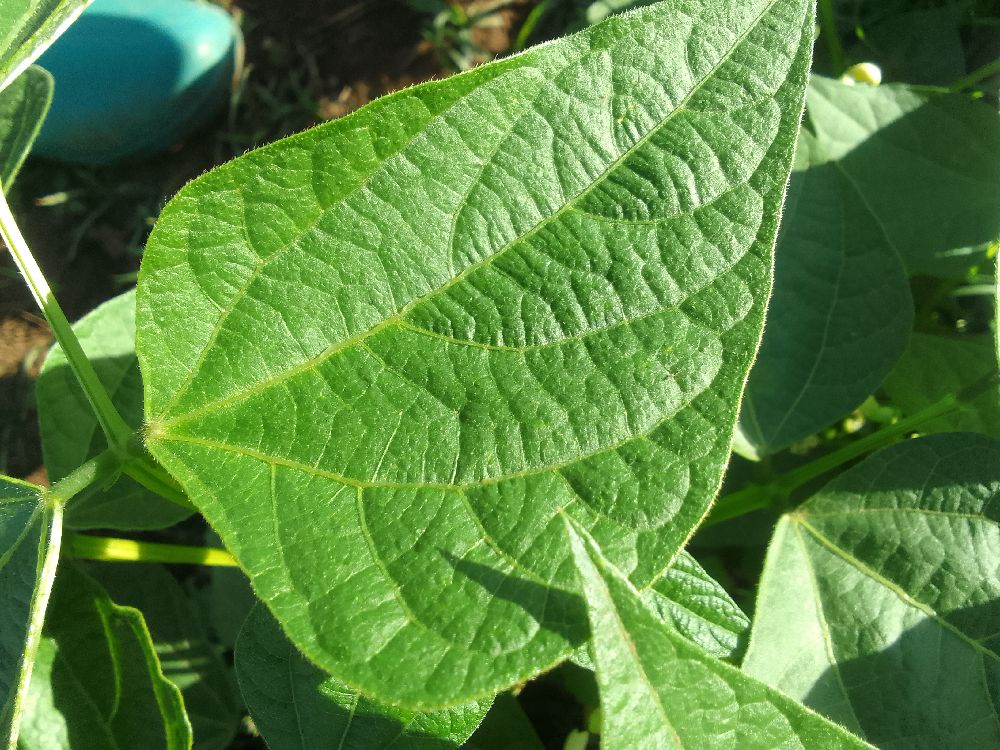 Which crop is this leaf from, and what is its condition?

common bean, healthy
